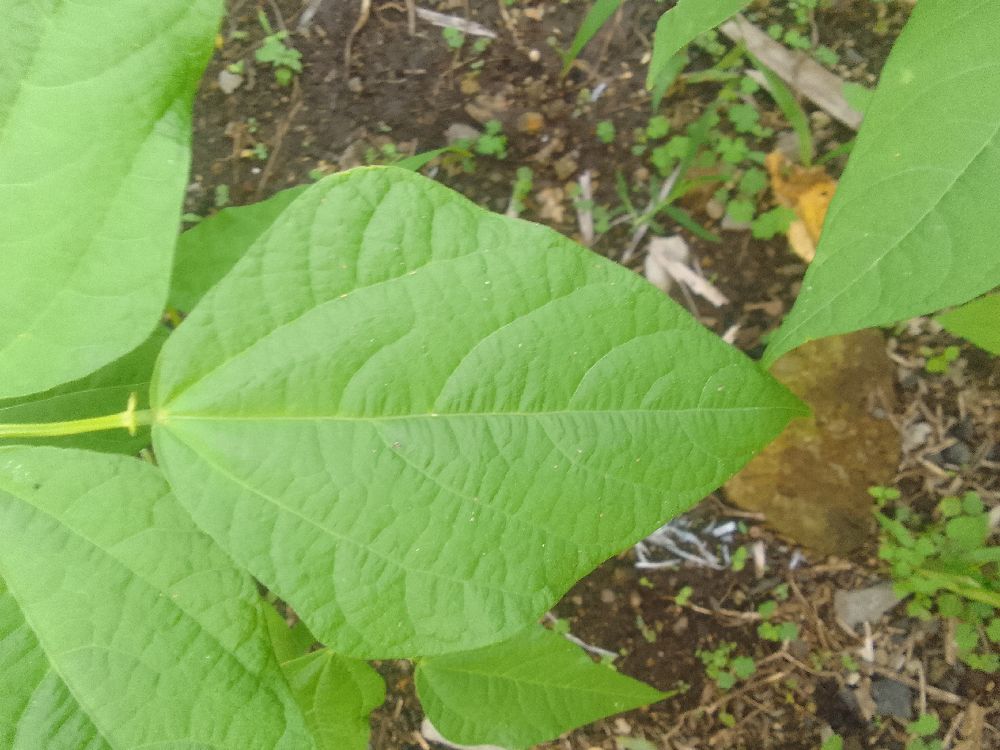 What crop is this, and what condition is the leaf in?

common bean, healthy
